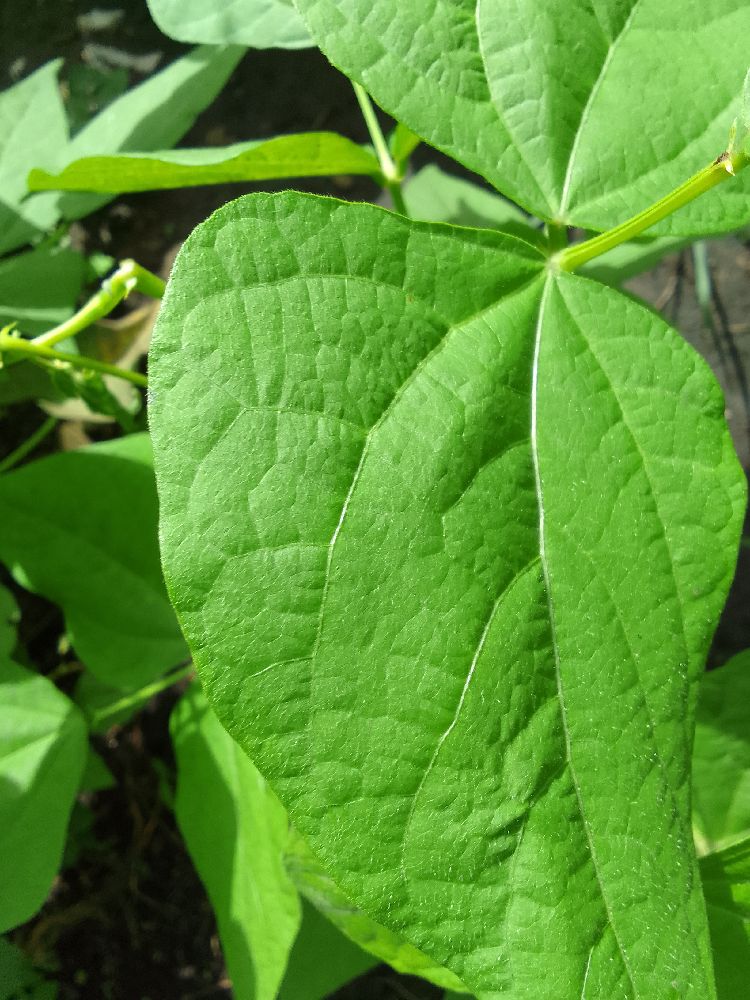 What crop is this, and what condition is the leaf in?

common bean, healthy
